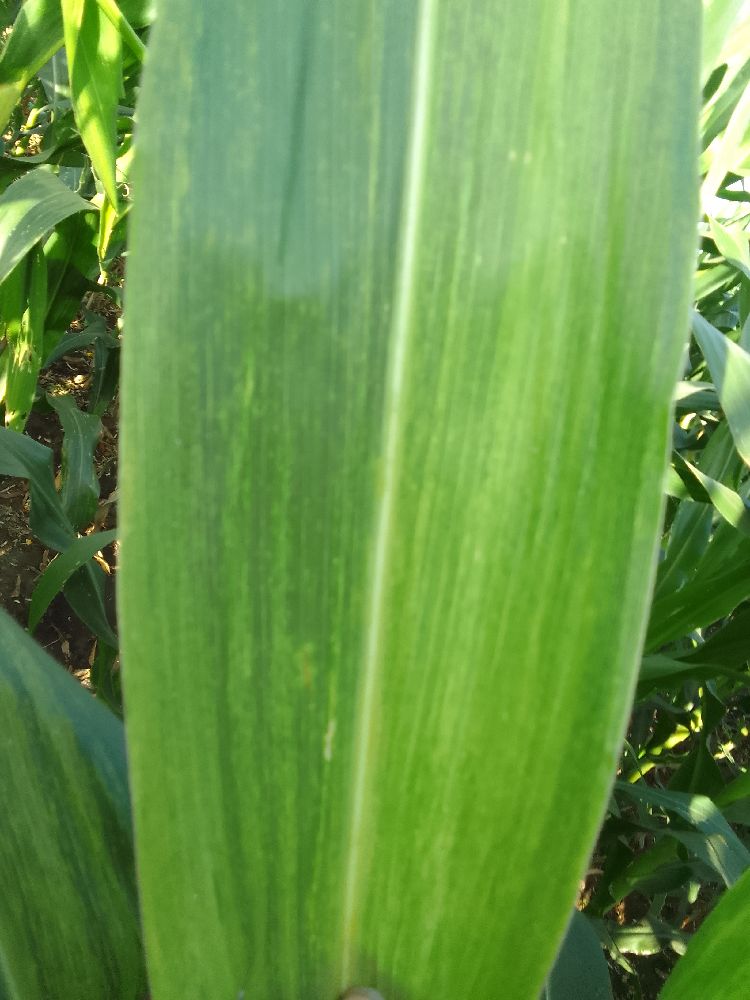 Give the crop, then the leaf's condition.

maize, maize lethal necrosis
